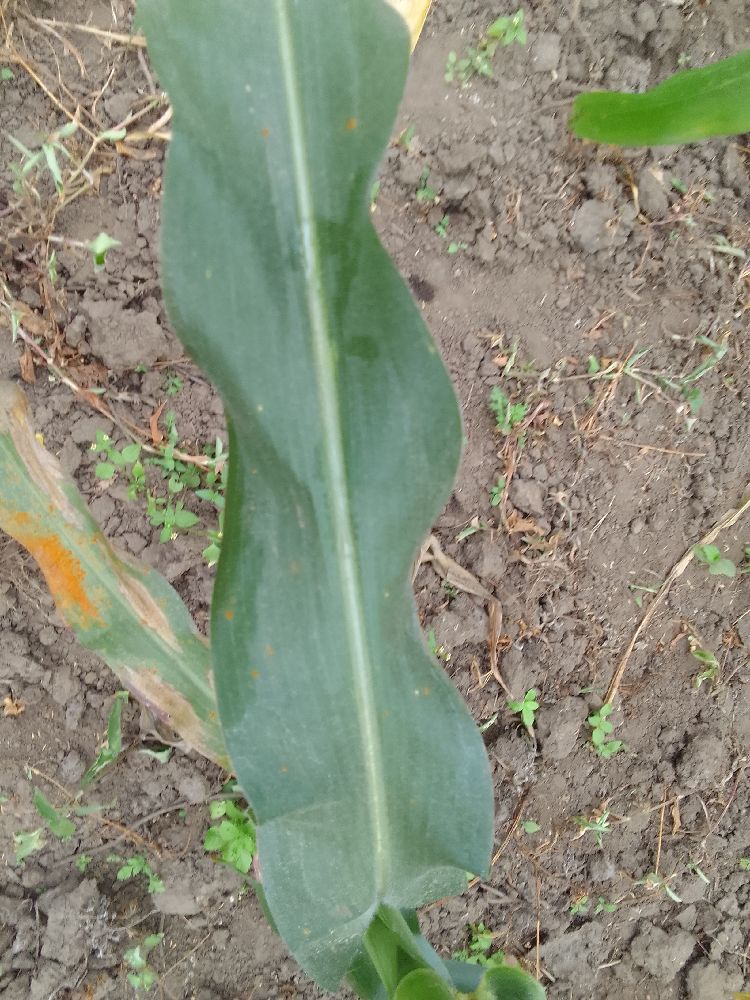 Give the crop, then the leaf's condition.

maize, healthy
